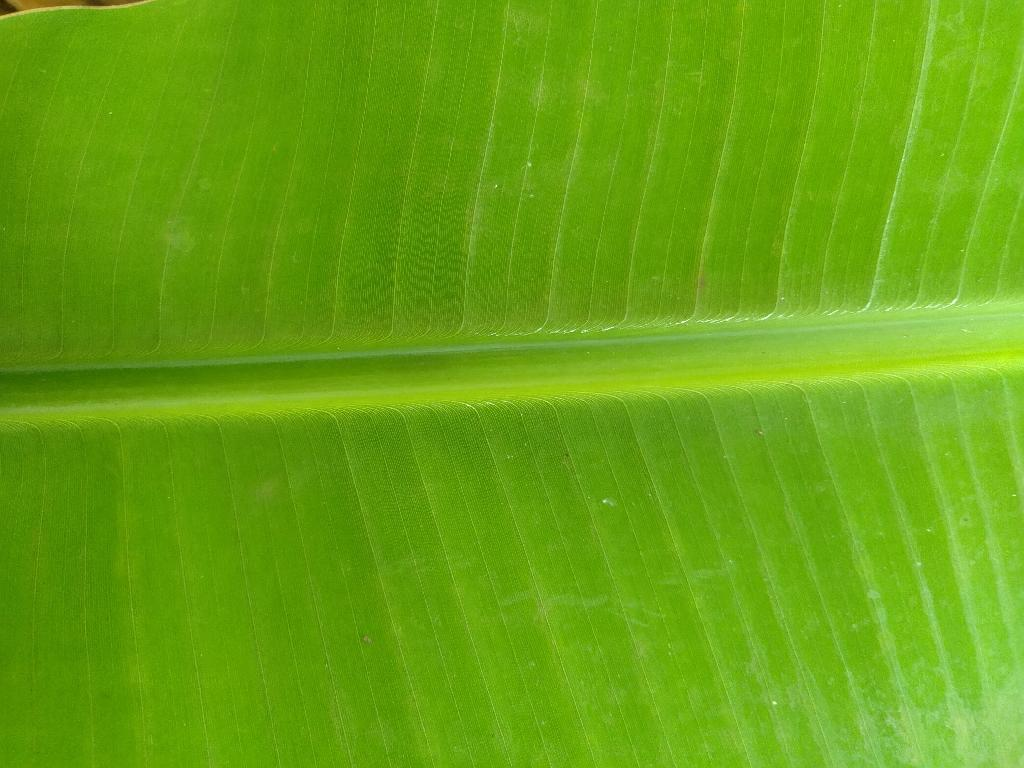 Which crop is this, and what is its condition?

banana, healthy
